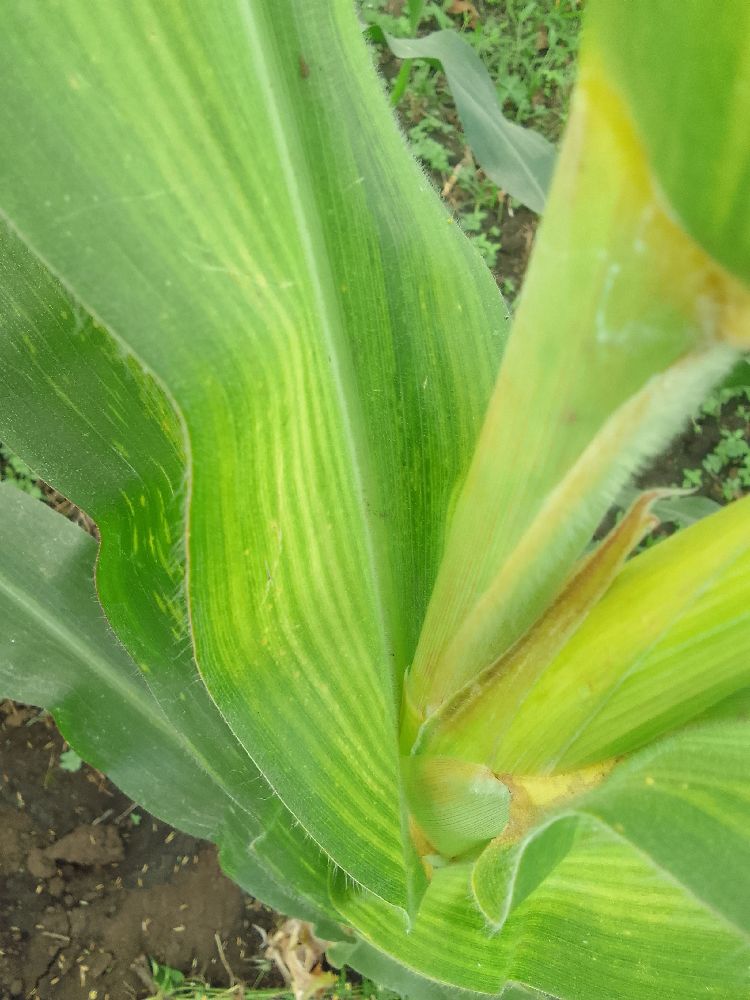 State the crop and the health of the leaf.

maize, maize lethal necrosis
